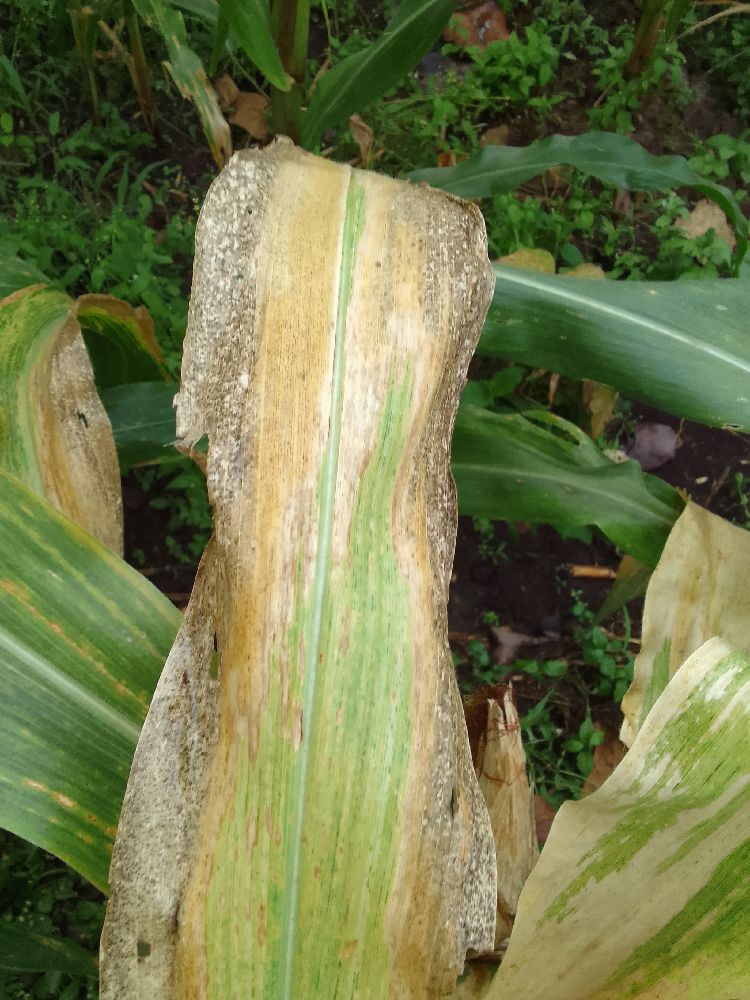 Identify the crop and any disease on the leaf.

maize, maize lethal necrosis
